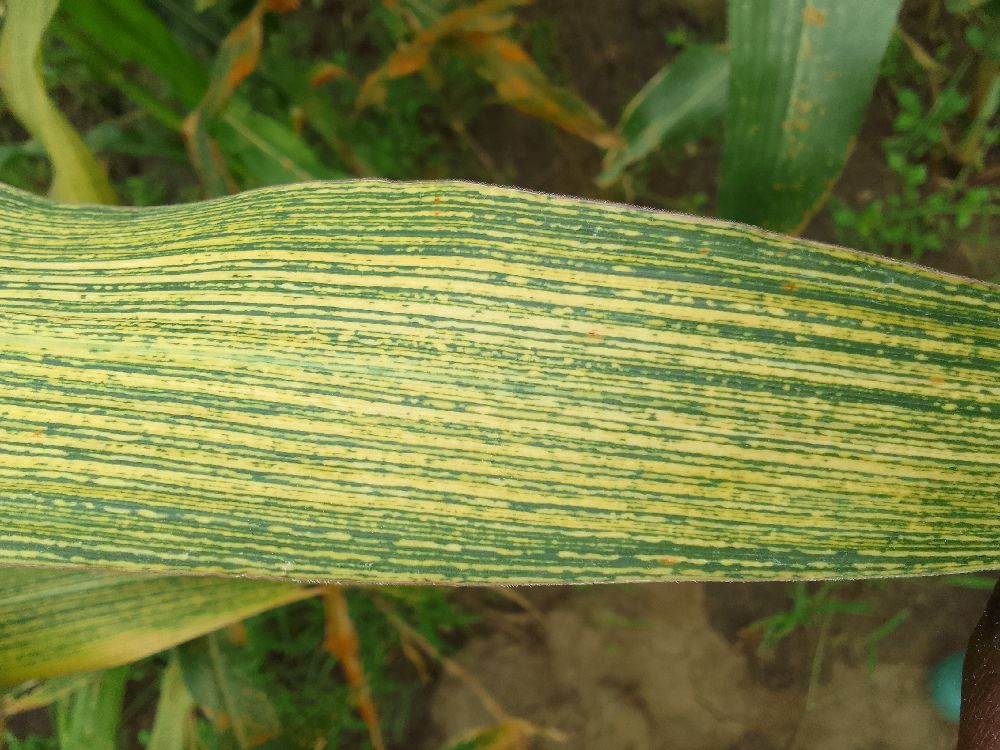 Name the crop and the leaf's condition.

maize, maize streak virus
